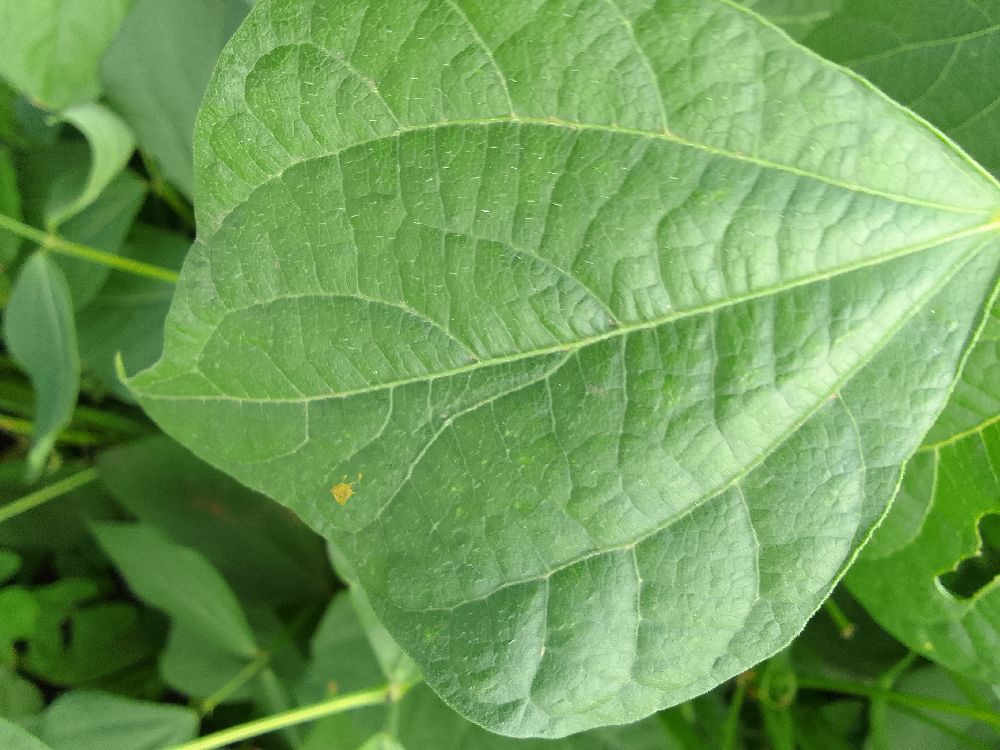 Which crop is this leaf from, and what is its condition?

common bean, healthy
